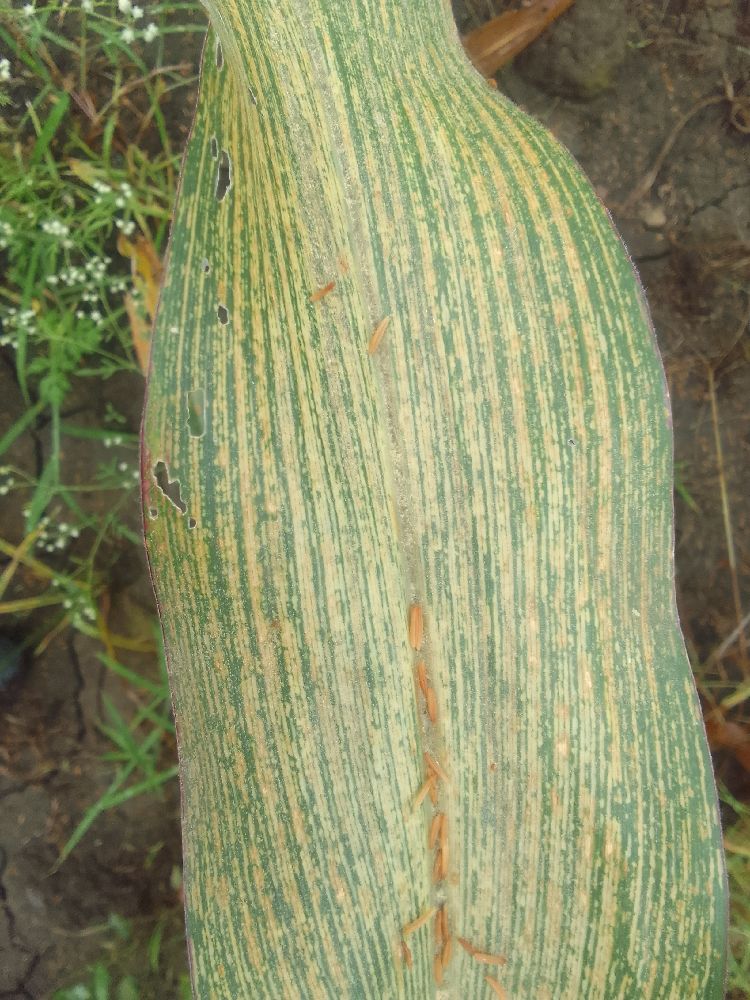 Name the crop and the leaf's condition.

maize, maize streak virus
